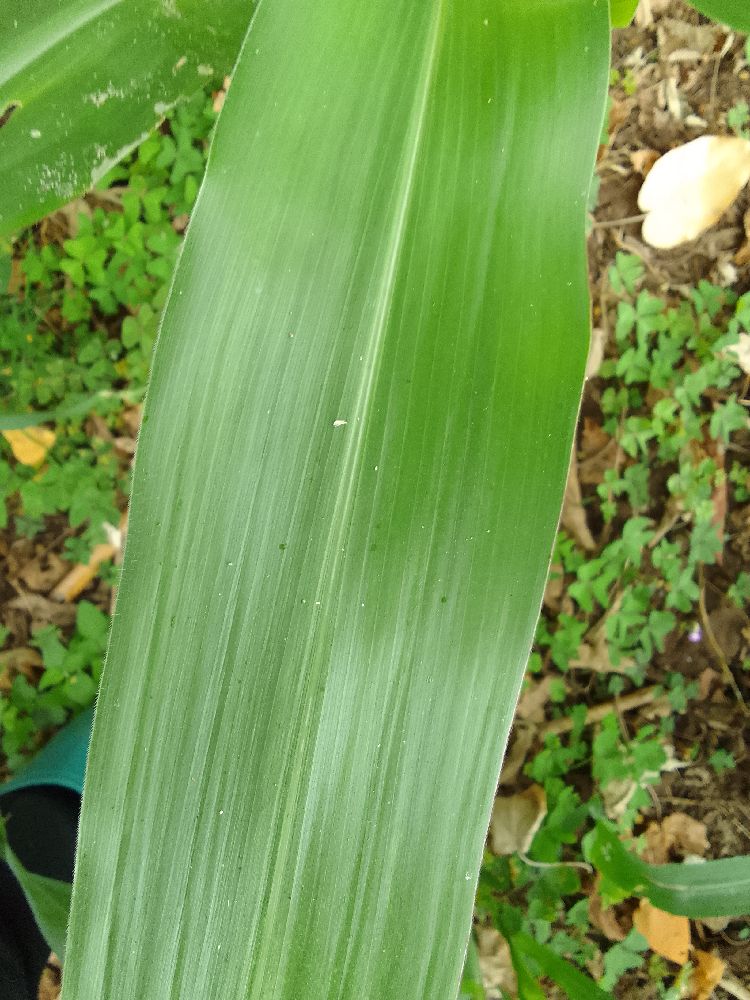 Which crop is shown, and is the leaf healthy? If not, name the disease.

maize, healthy
